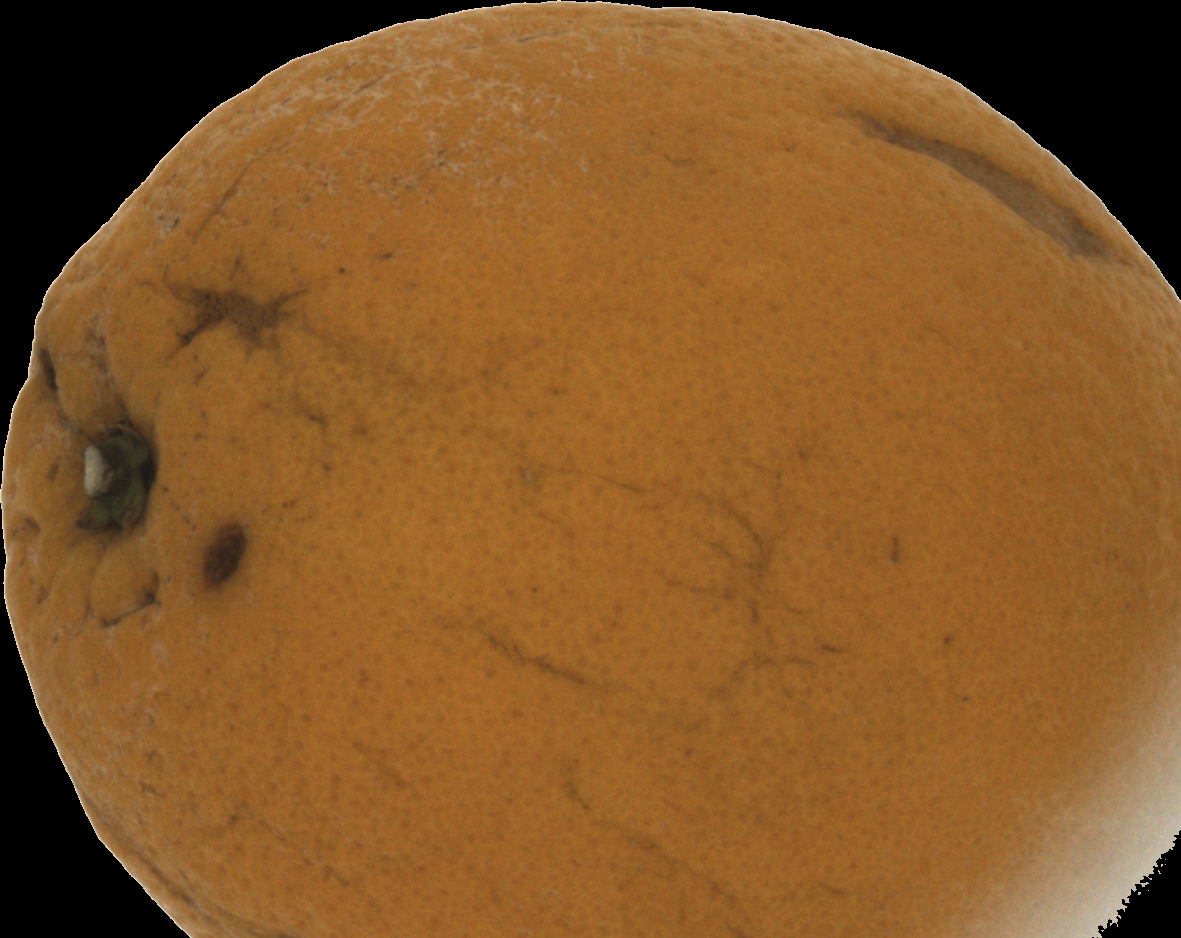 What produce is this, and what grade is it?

orange, bad
